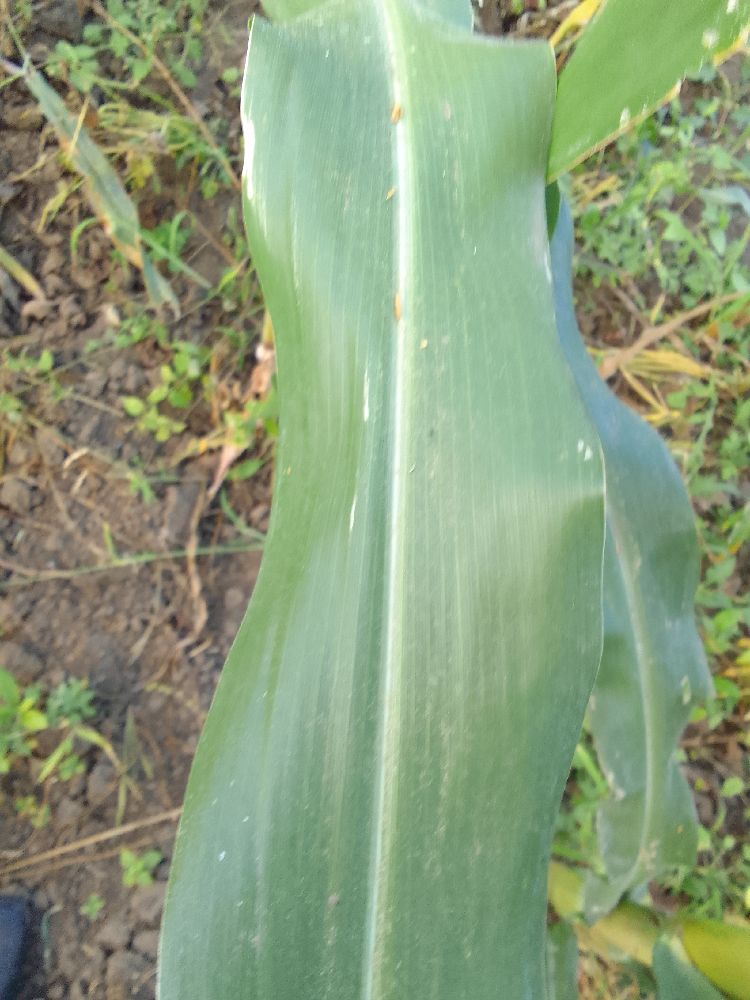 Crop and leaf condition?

maize, healthy
